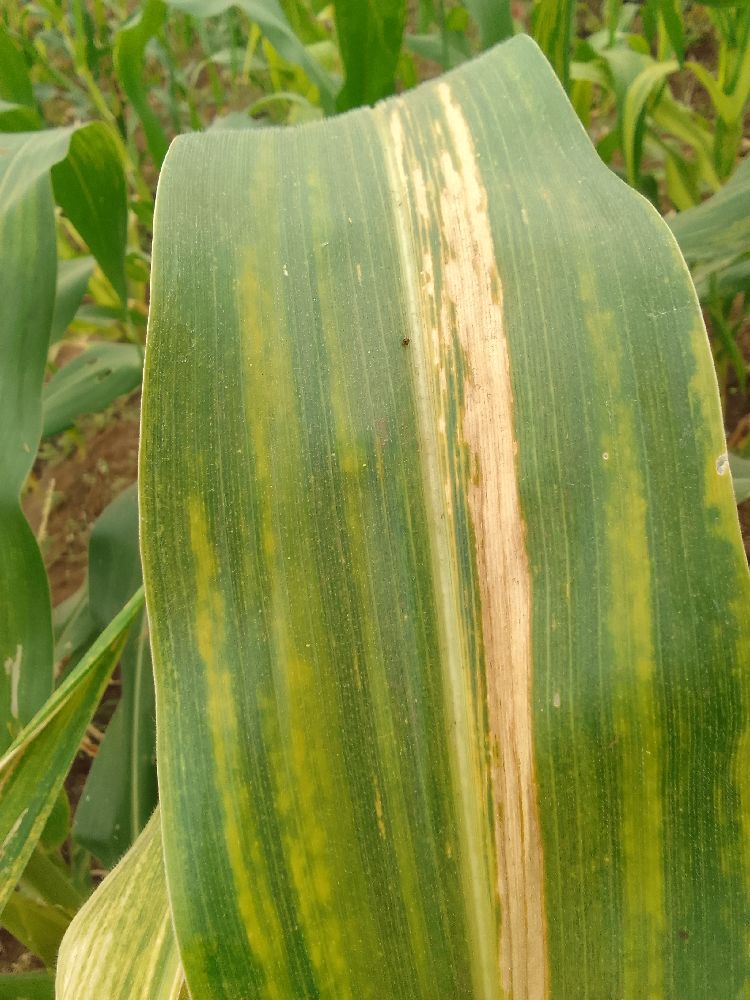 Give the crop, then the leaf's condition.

maize, maize lethal necrosis
